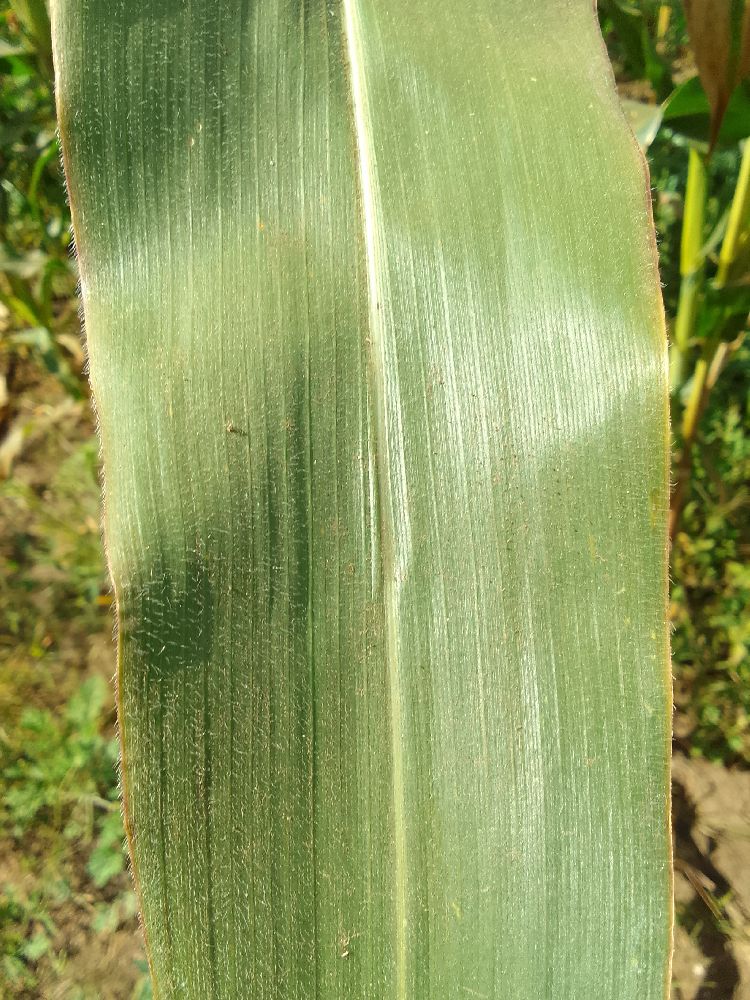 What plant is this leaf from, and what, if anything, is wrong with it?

maize, healthy
